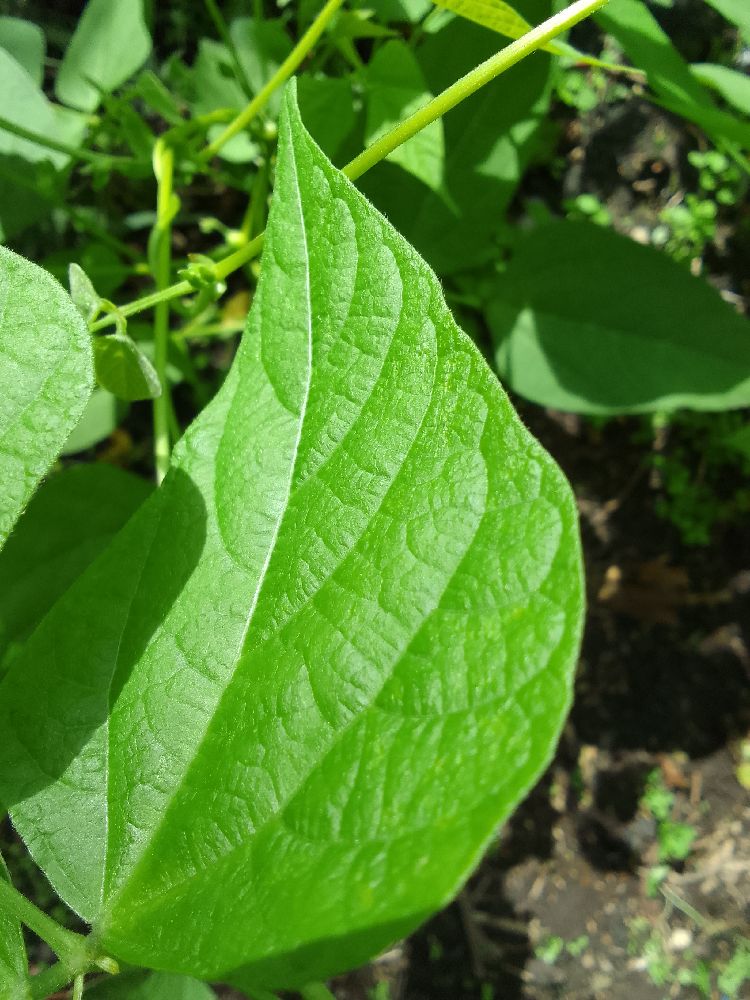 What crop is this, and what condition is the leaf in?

common bean, healthy
